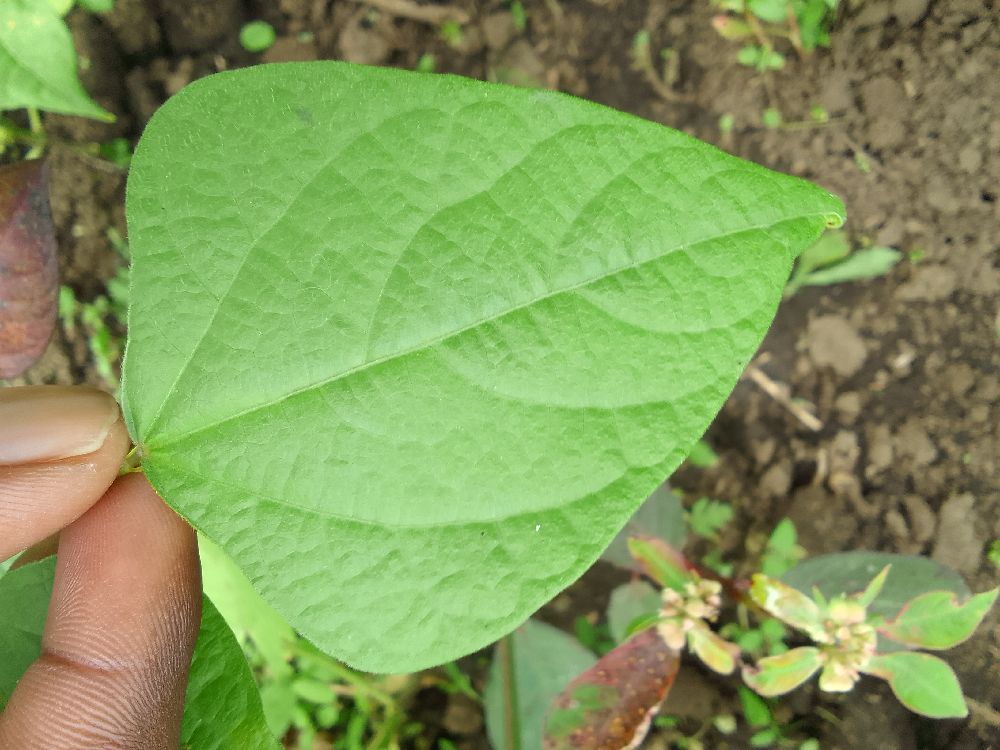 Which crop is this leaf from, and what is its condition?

common bean, healthy
